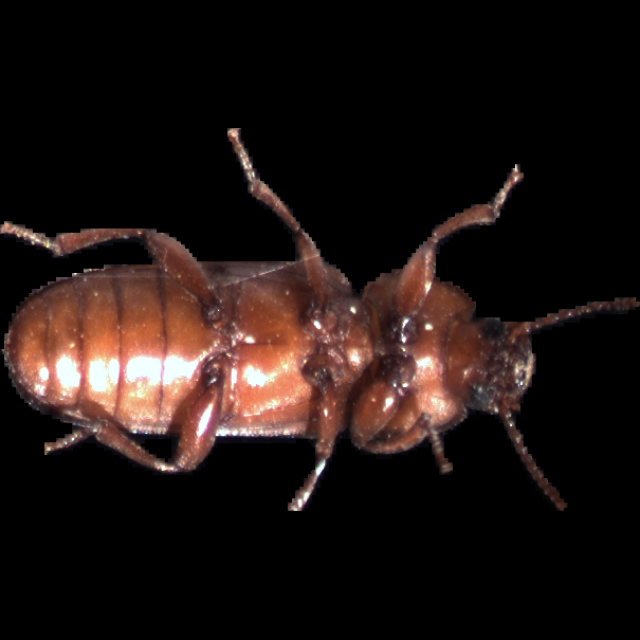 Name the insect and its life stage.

mealworm beetle
